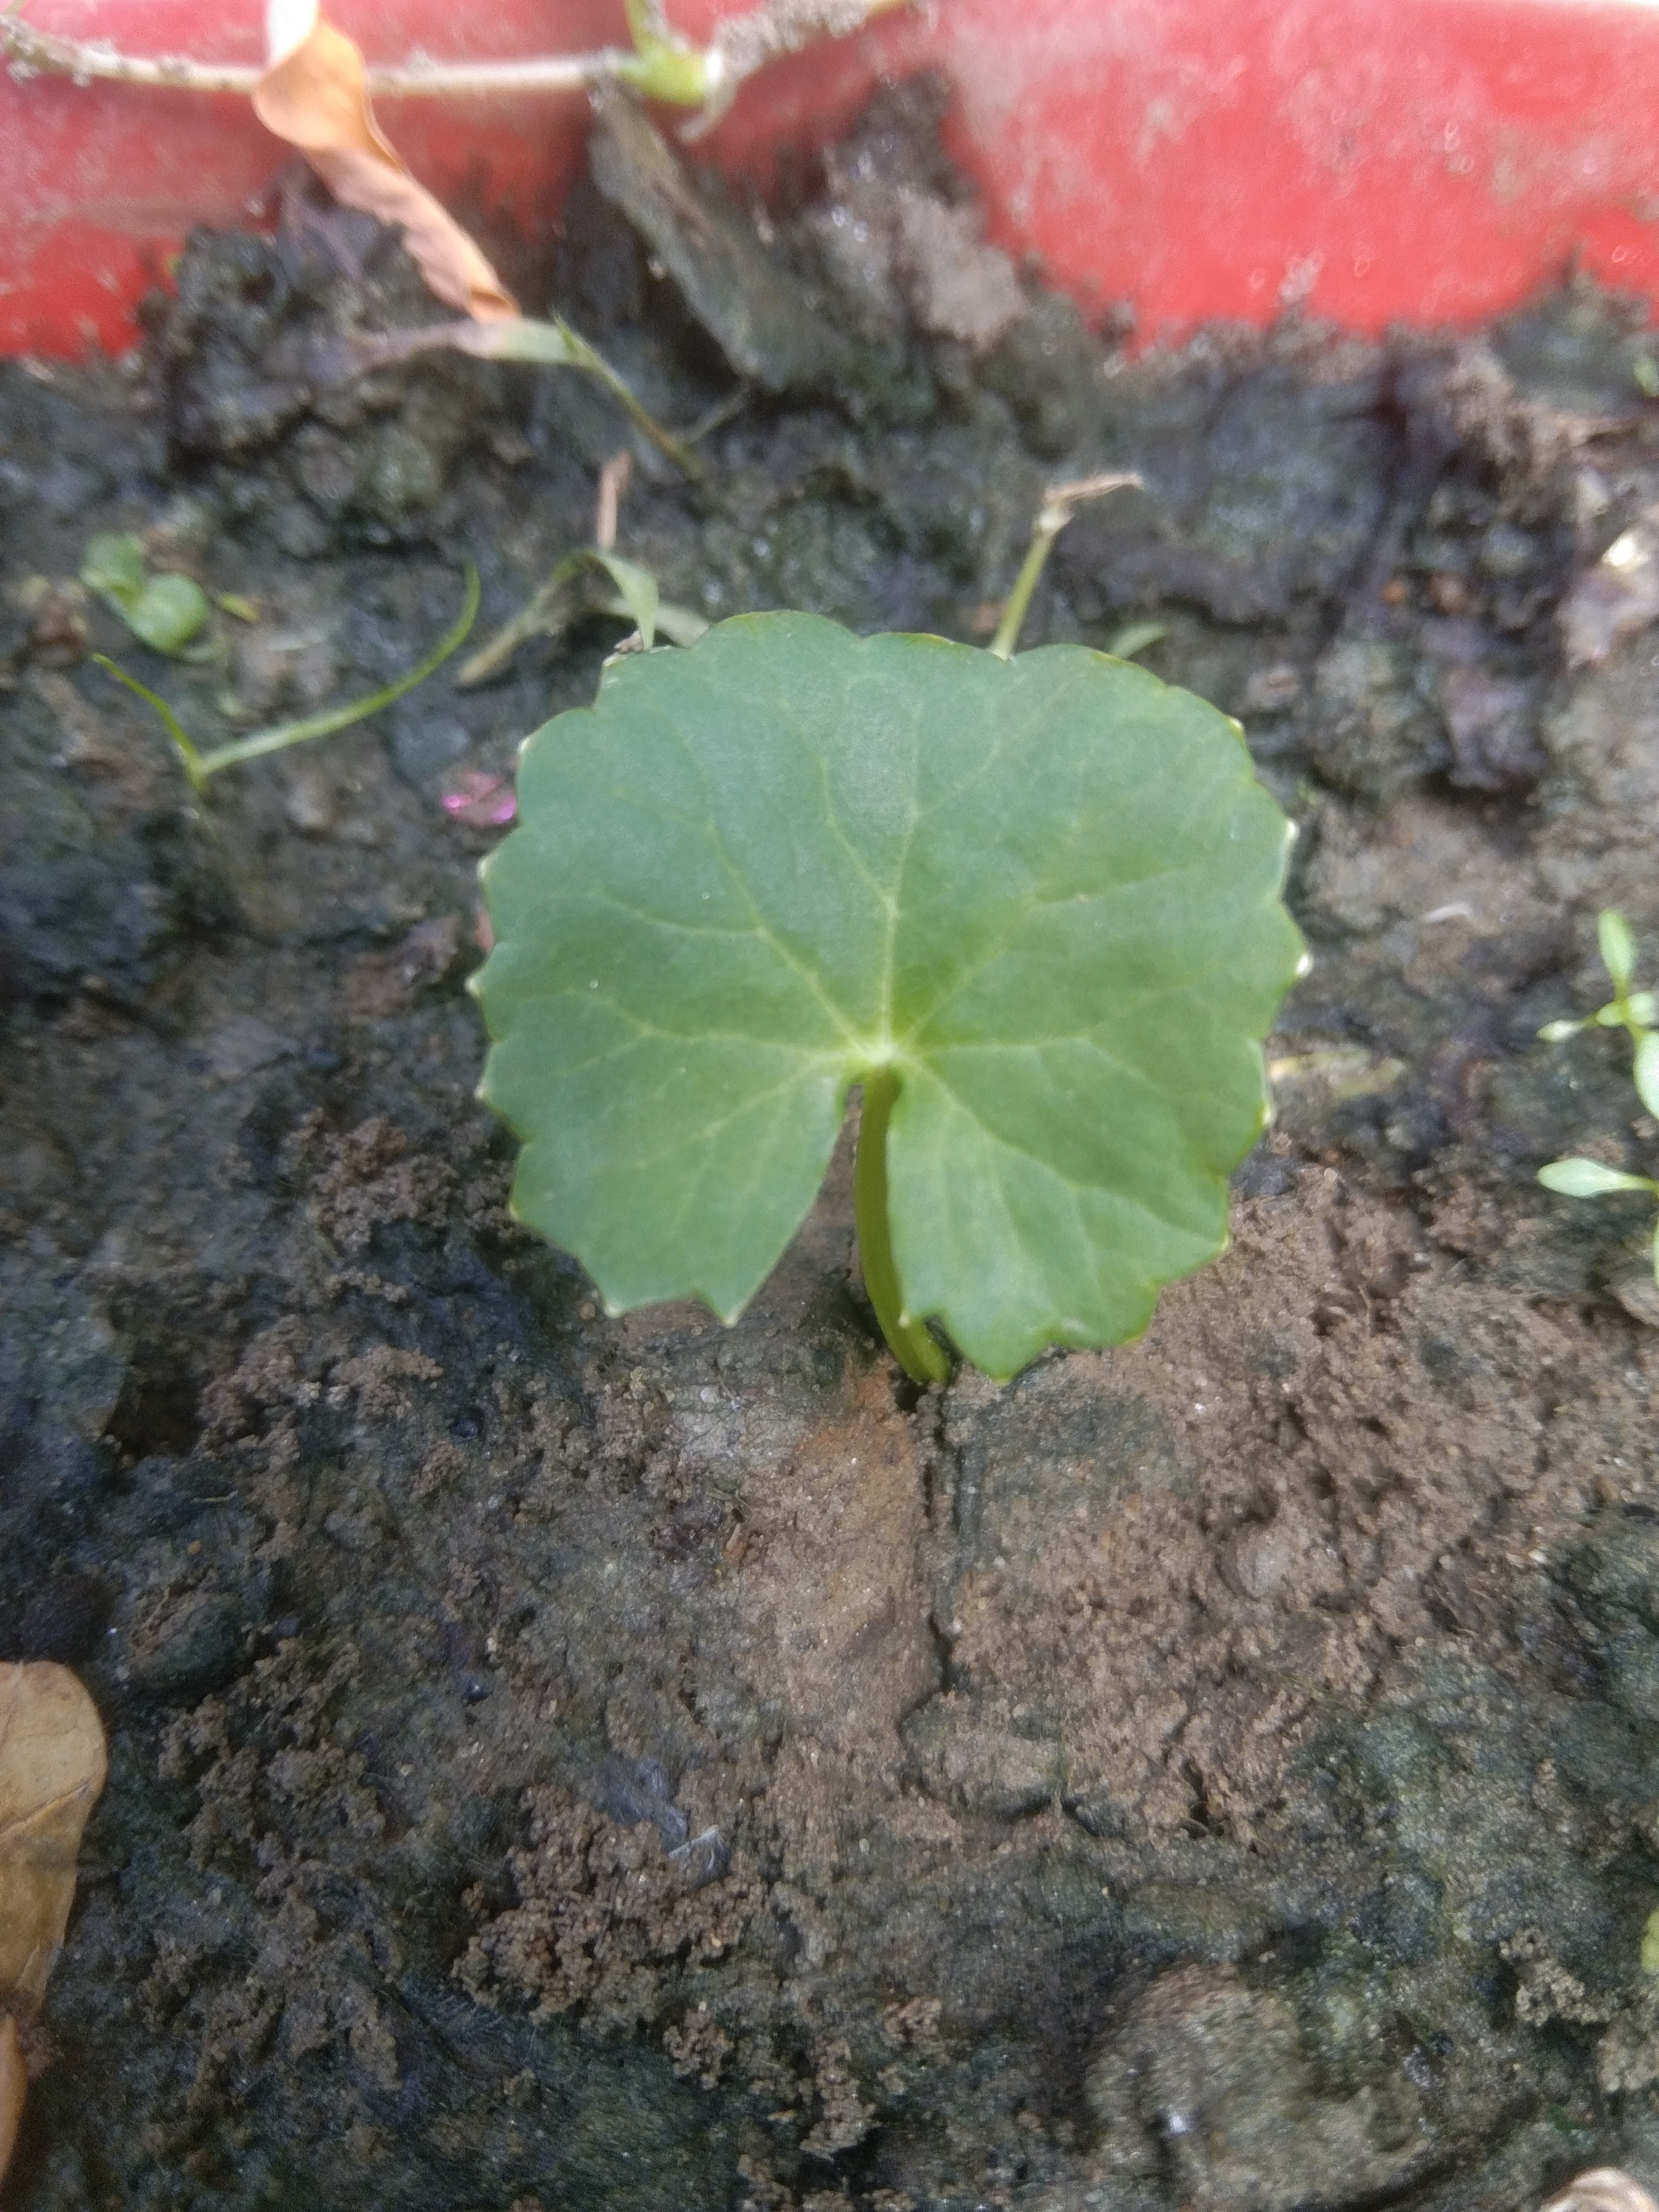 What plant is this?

thankuni
